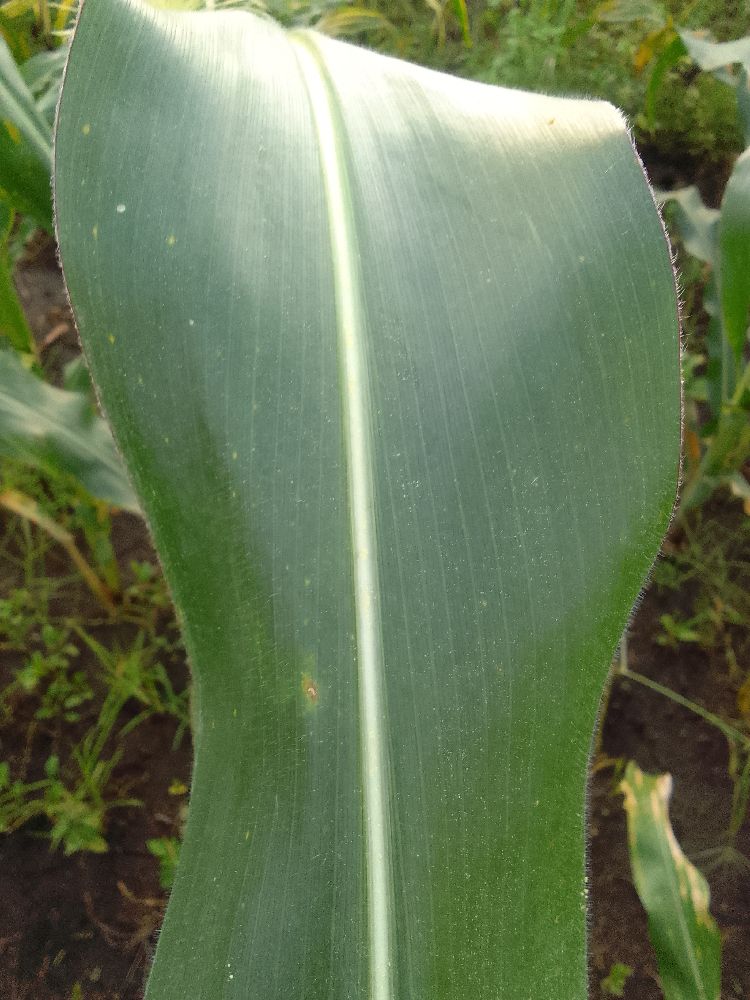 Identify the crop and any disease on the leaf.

maize, healthy
